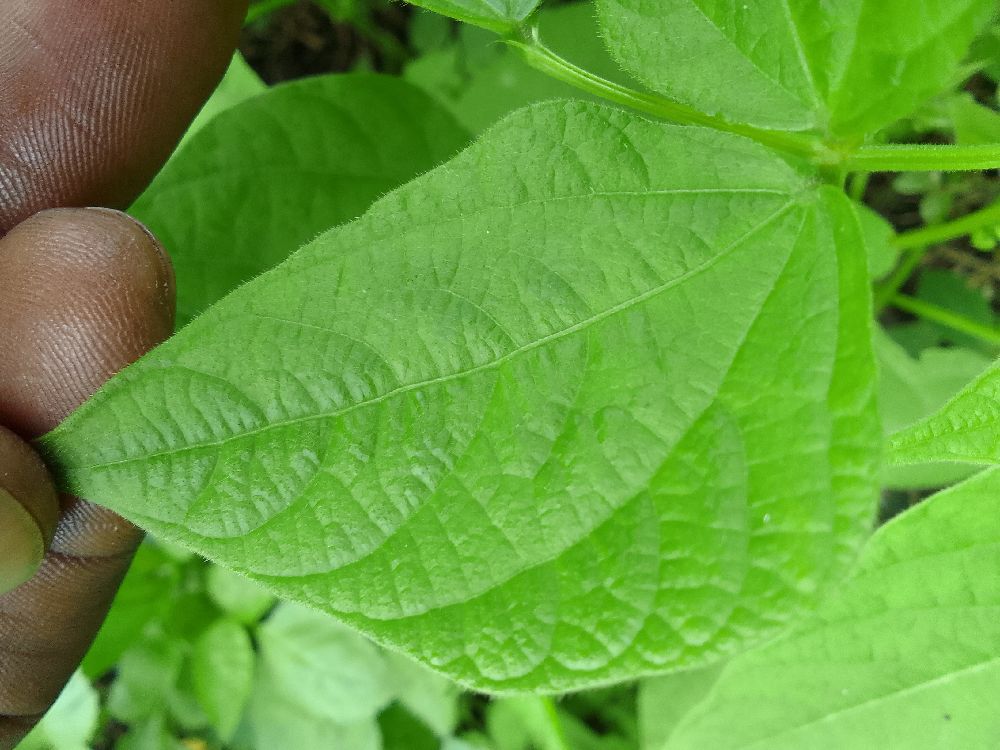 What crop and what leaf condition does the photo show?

common bean, healthy
